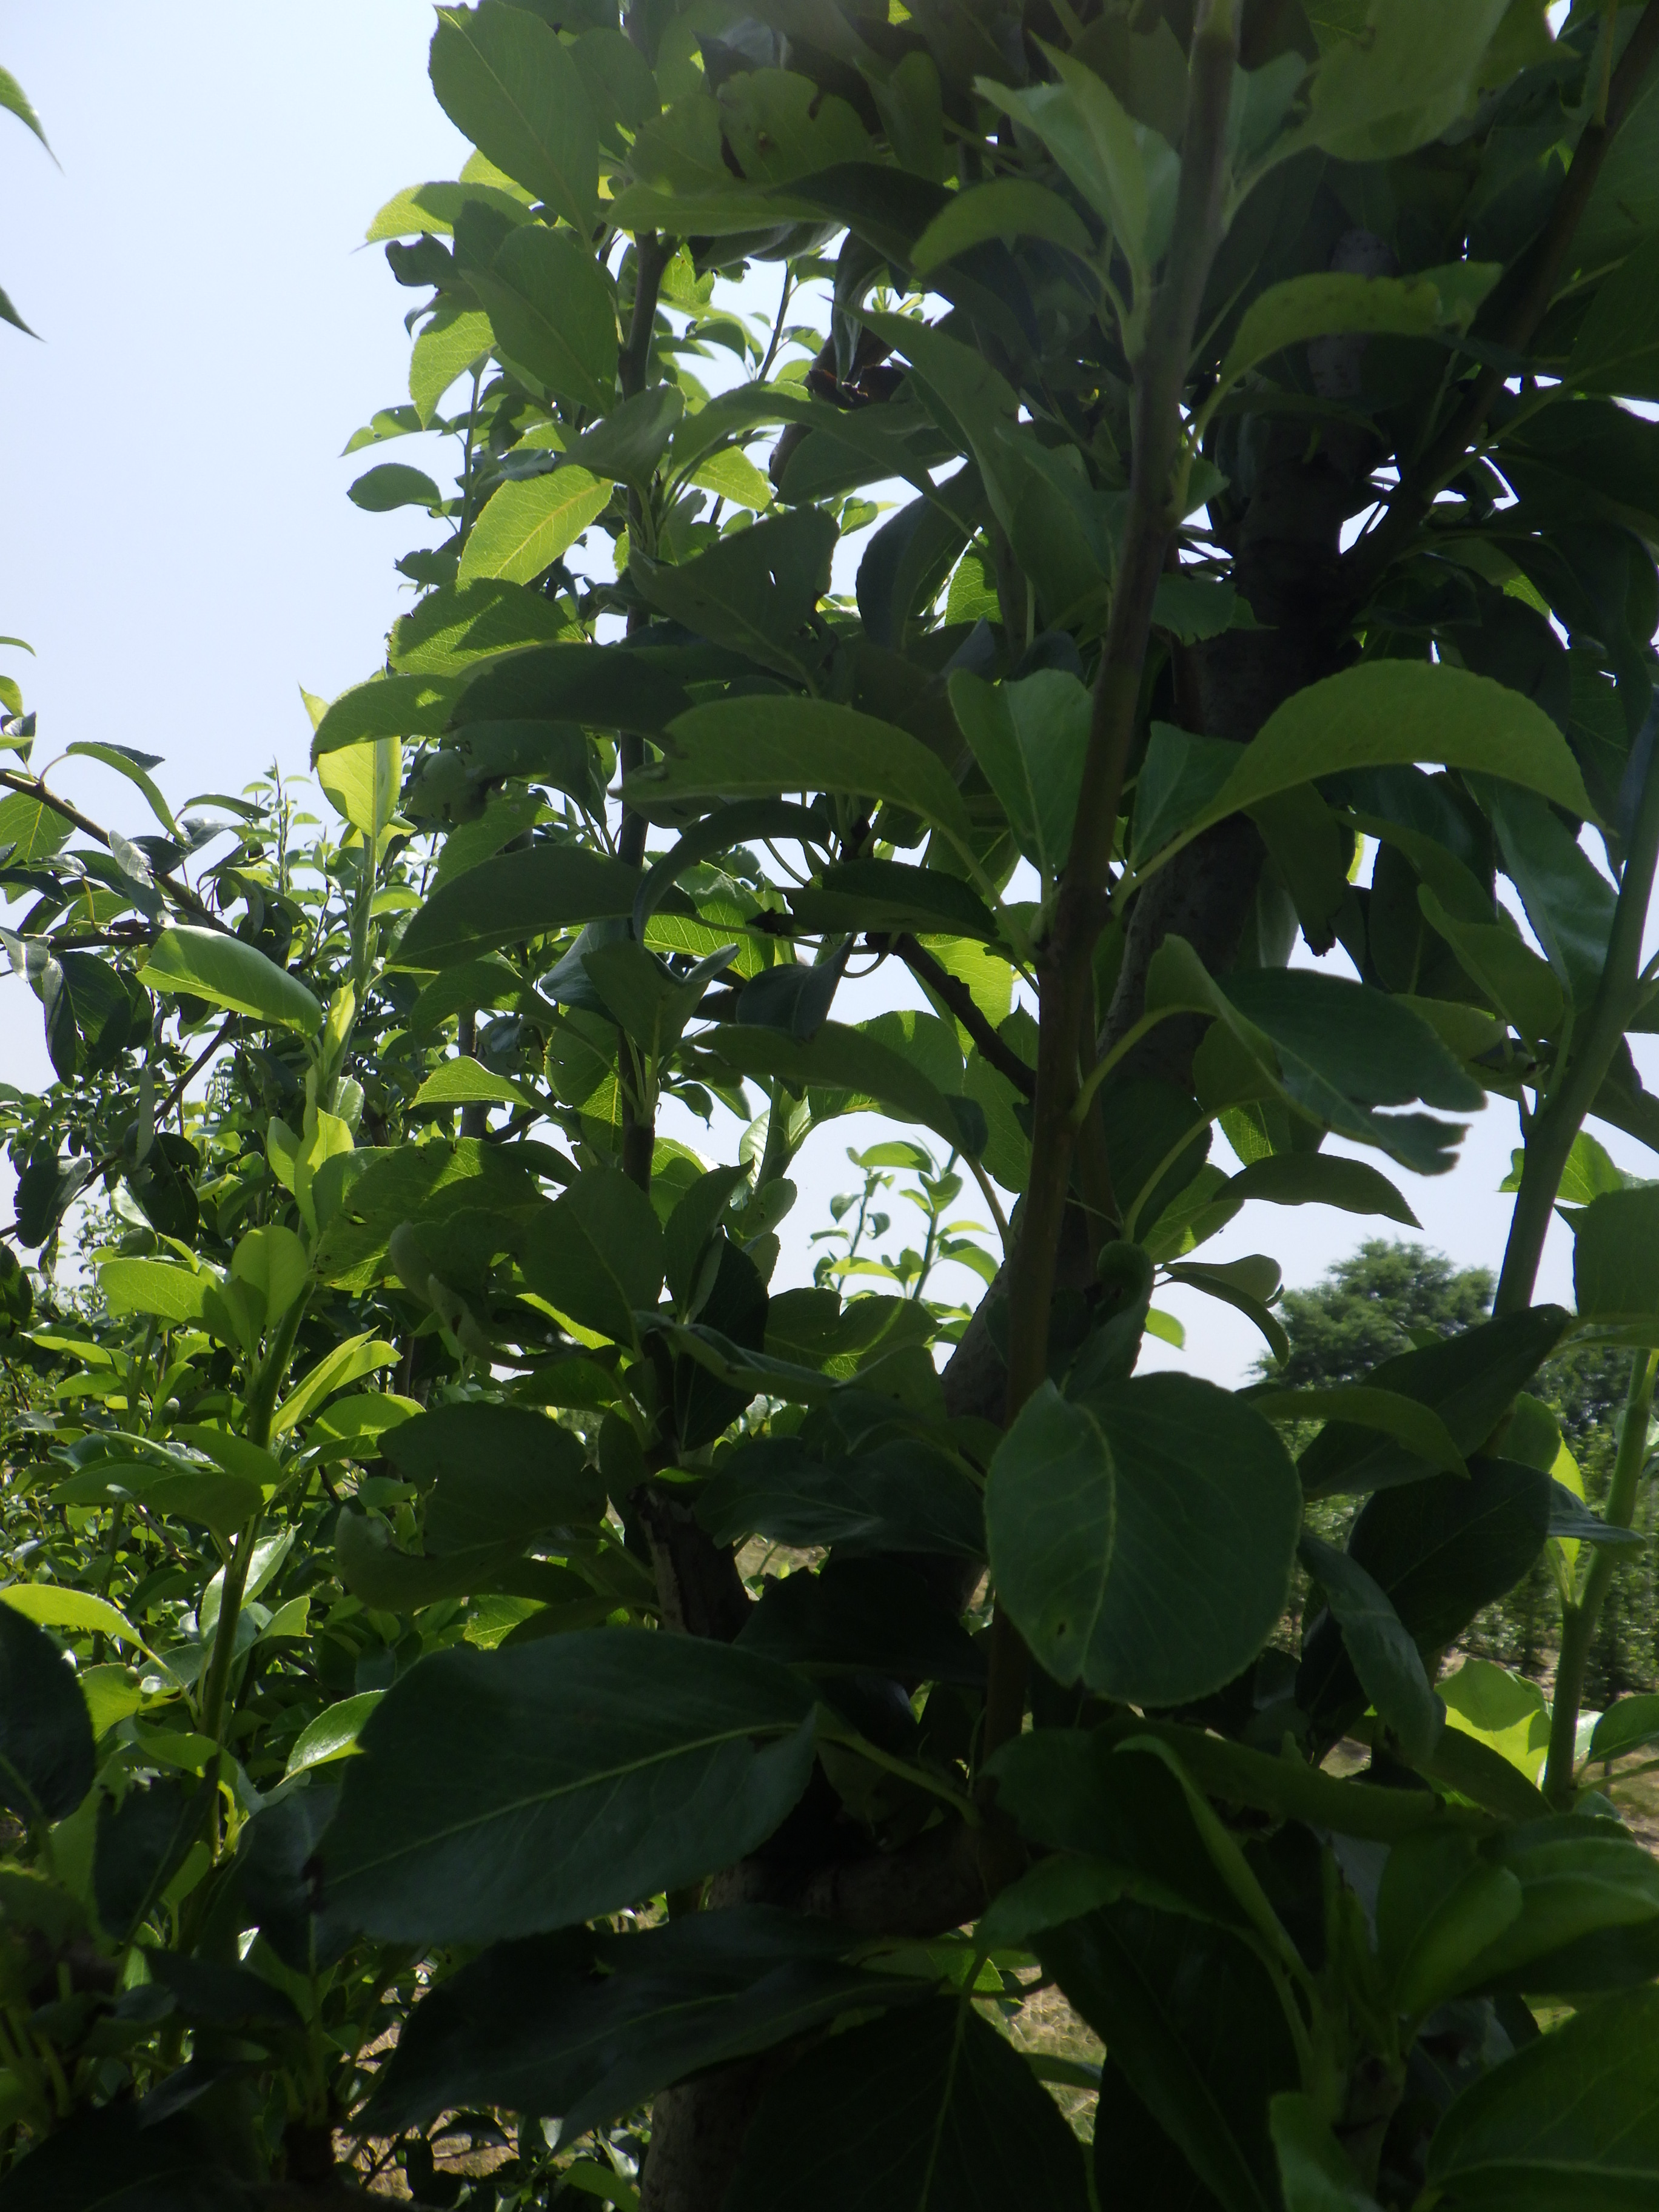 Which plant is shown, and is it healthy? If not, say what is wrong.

pear, mechanical damage
